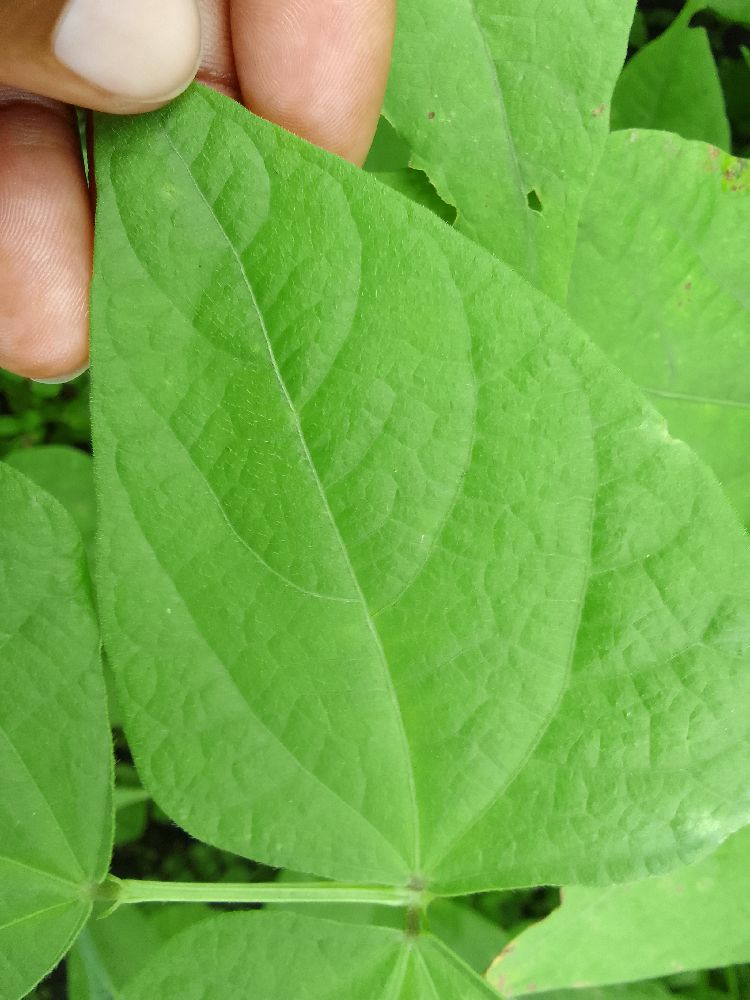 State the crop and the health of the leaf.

common bean, healthy
